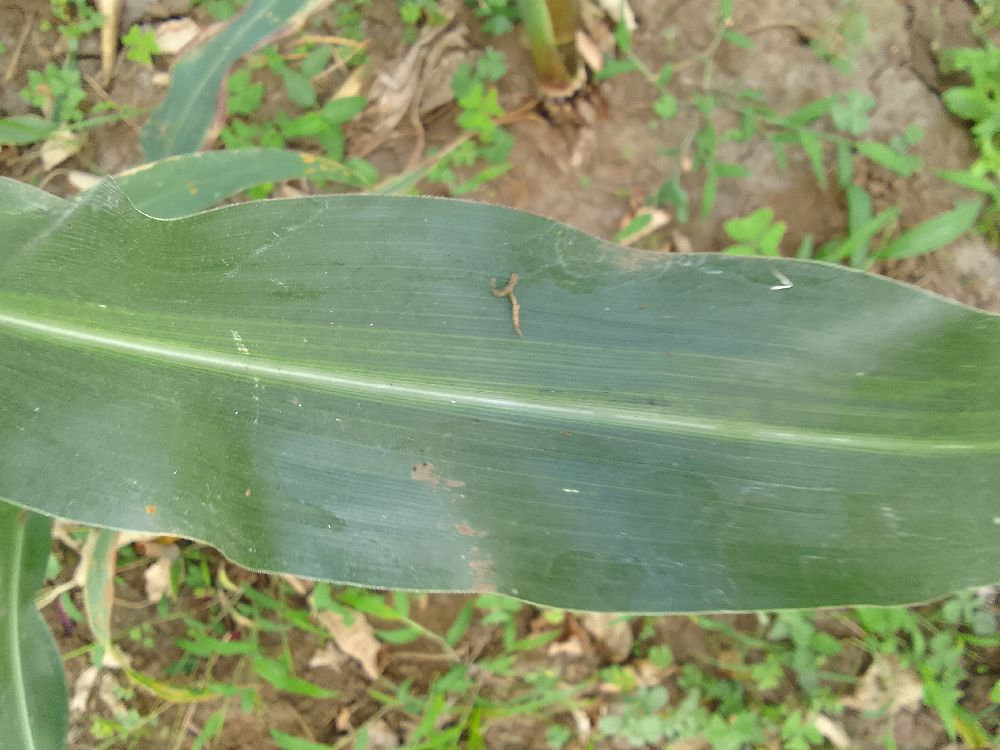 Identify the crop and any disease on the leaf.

maize, healthy
